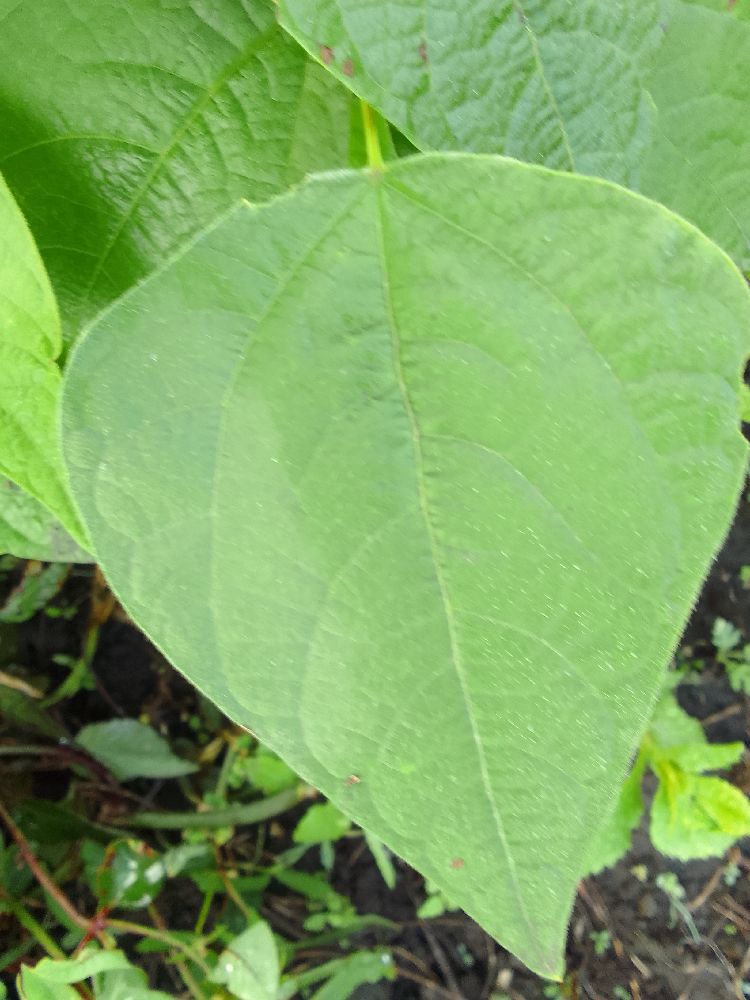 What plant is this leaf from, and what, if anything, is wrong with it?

common bean, healthy
